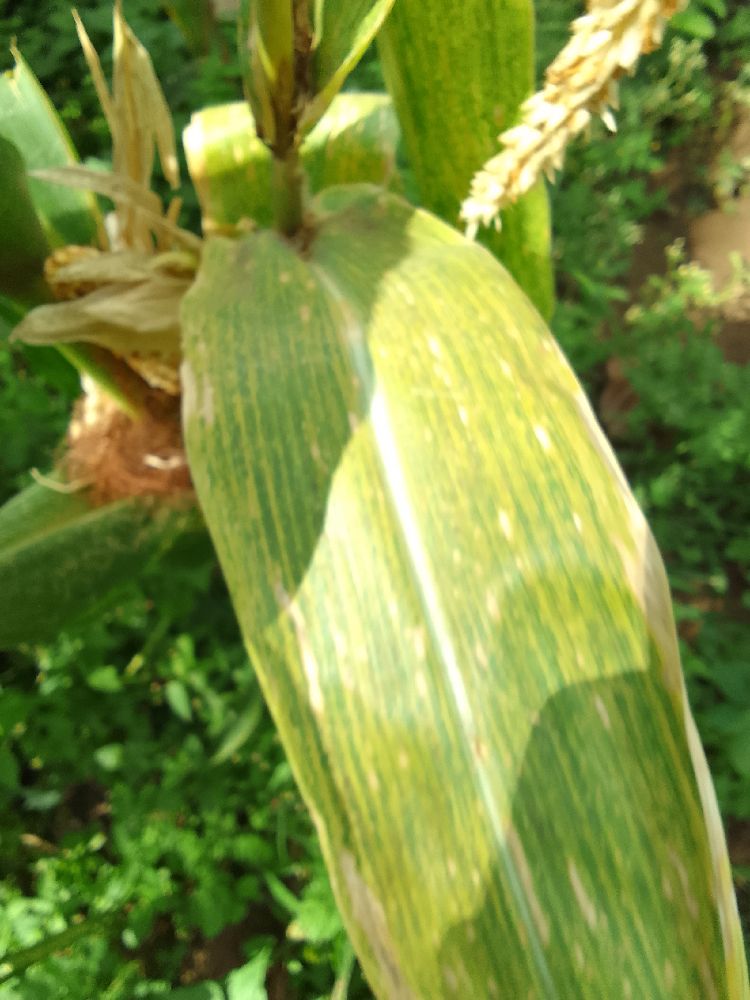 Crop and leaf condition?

maize, maize lethal necrosis
